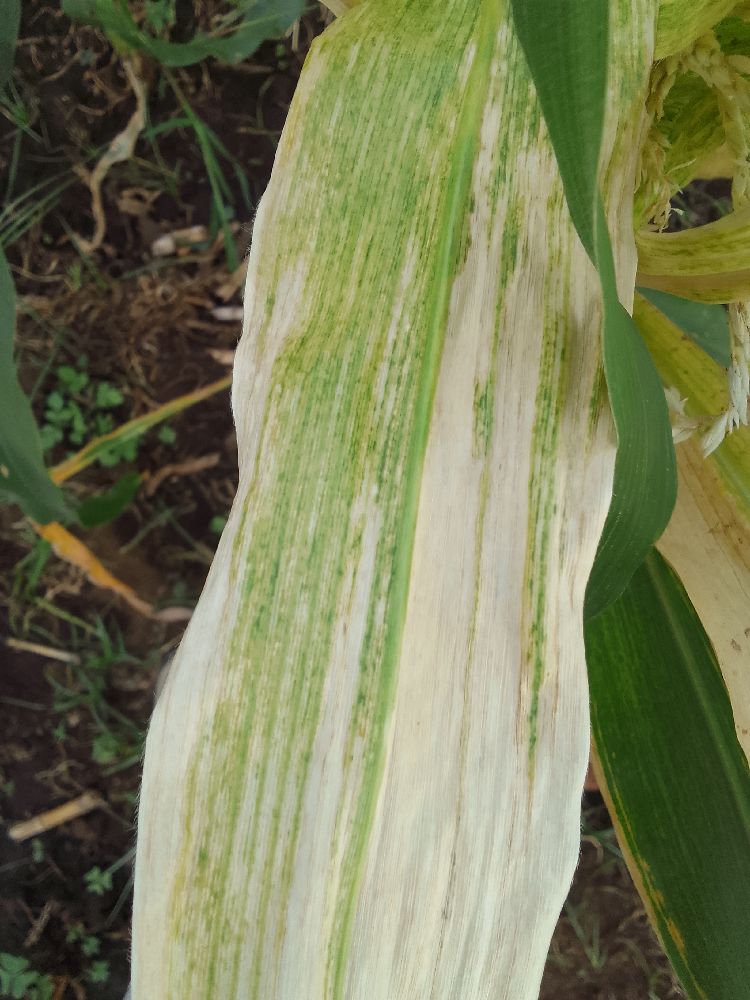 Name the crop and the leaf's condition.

maize, maize lethal necrosis
